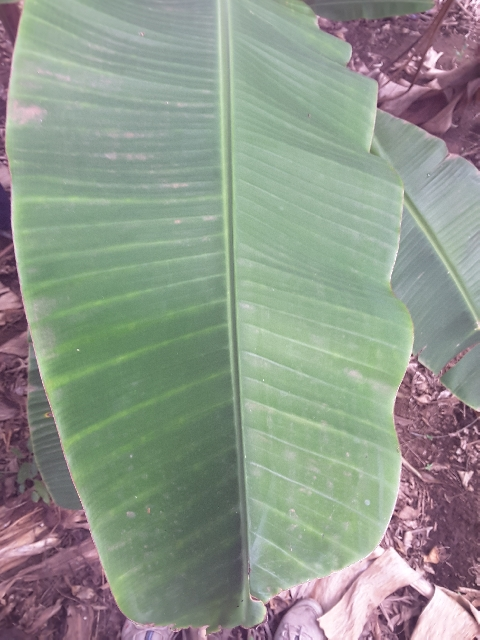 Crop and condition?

banana, healthy
